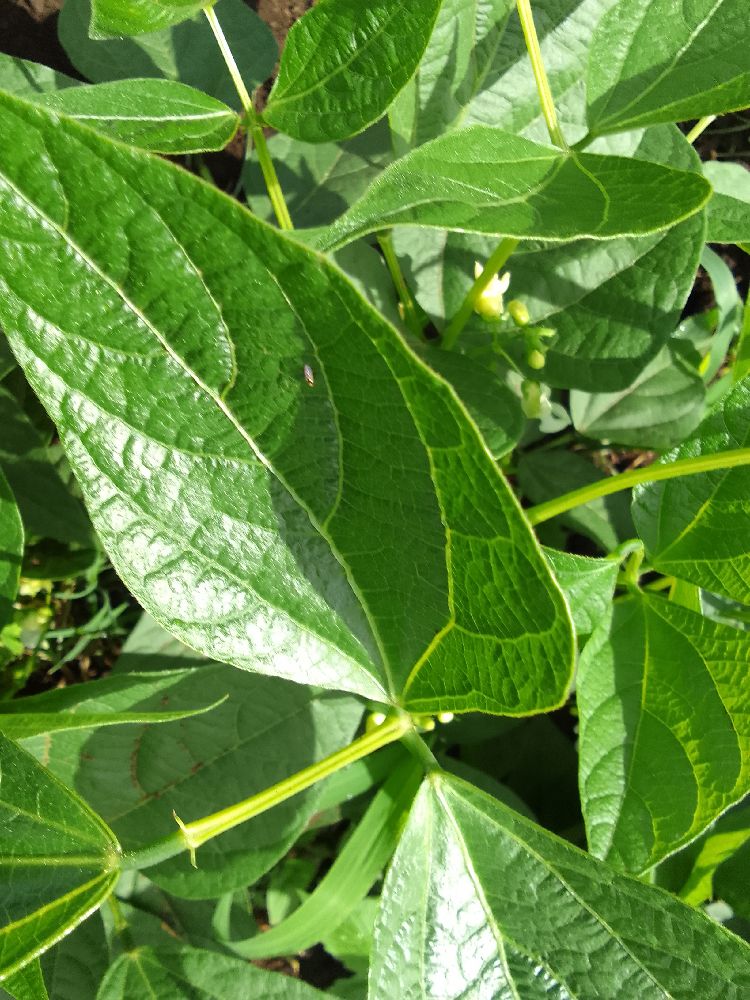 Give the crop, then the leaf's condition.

common bean, healthy
